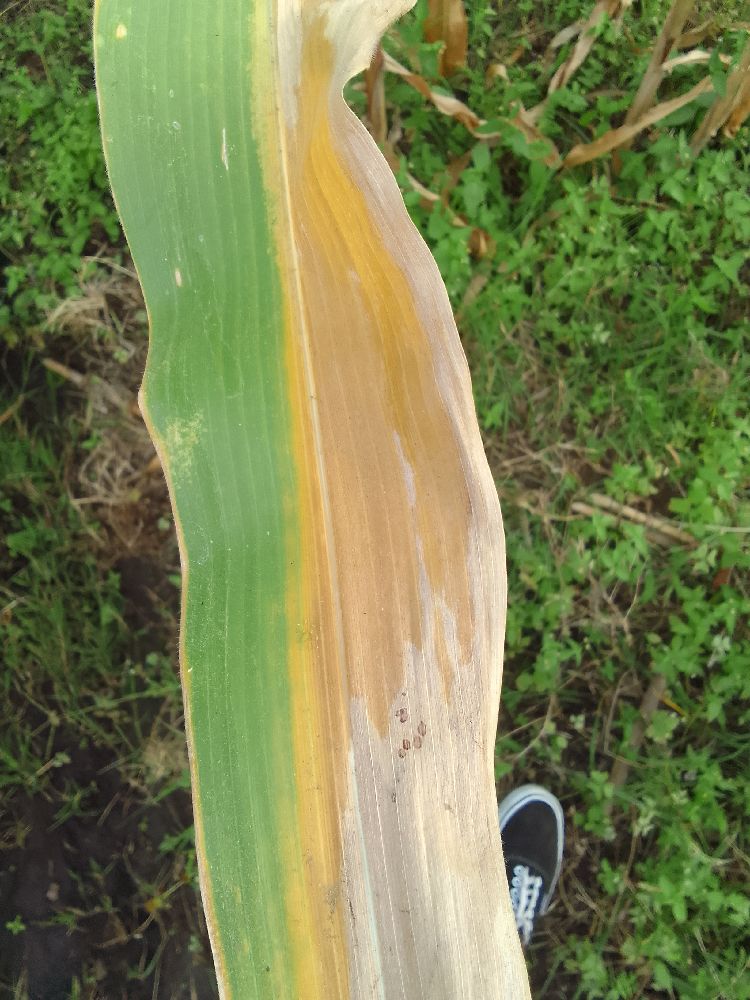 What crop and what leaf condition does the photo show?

maize, maize lethal necrosis
